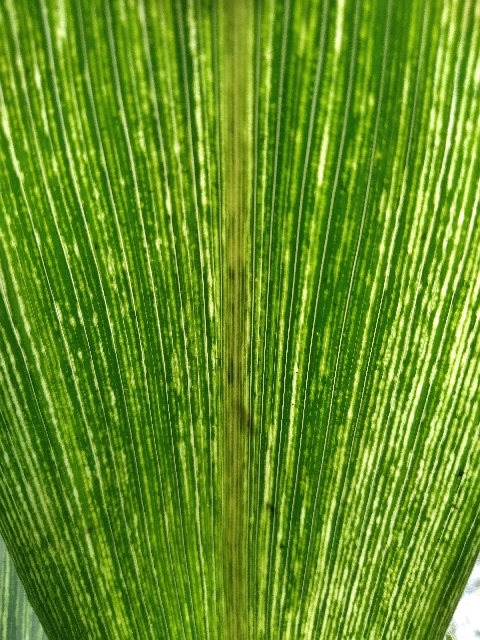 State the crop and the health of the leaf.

maize, maize streak virus
